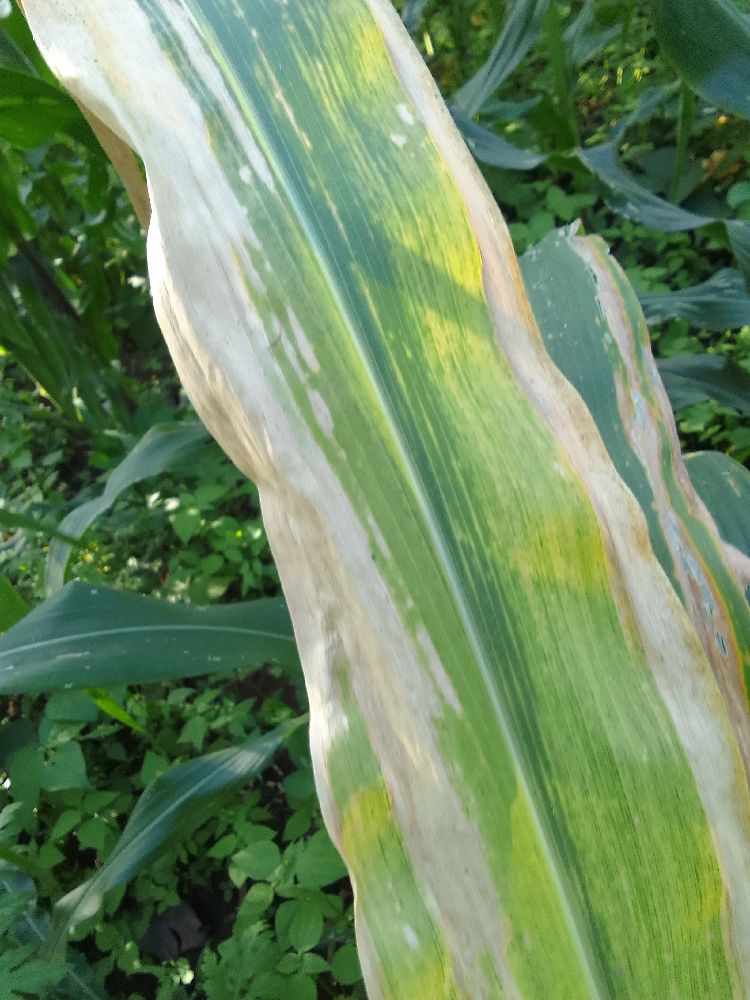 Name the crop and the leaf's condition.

maize, maize lethal necrosis
